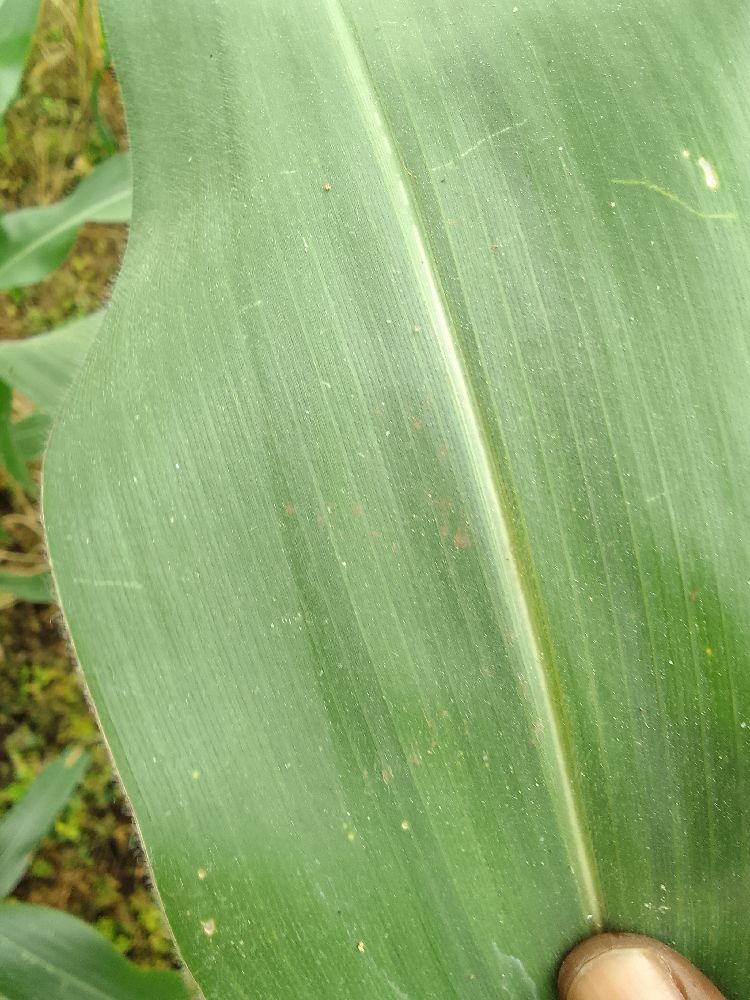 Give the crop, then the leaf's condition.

maize, healthy
